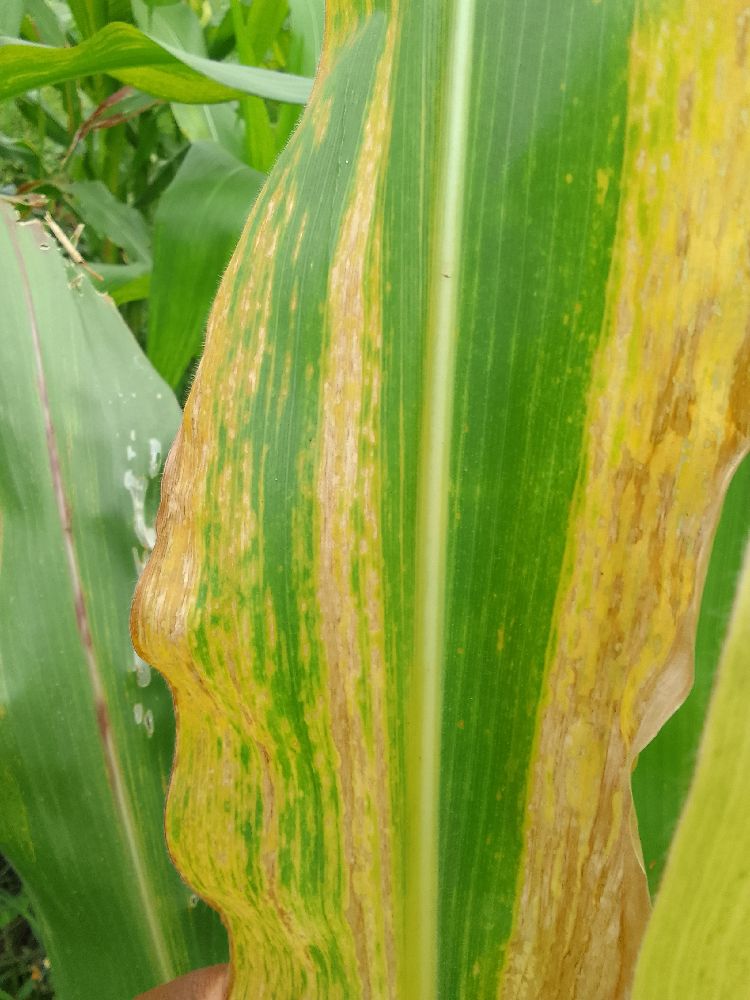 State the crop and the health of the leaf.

maize, maize lethal necrosis
